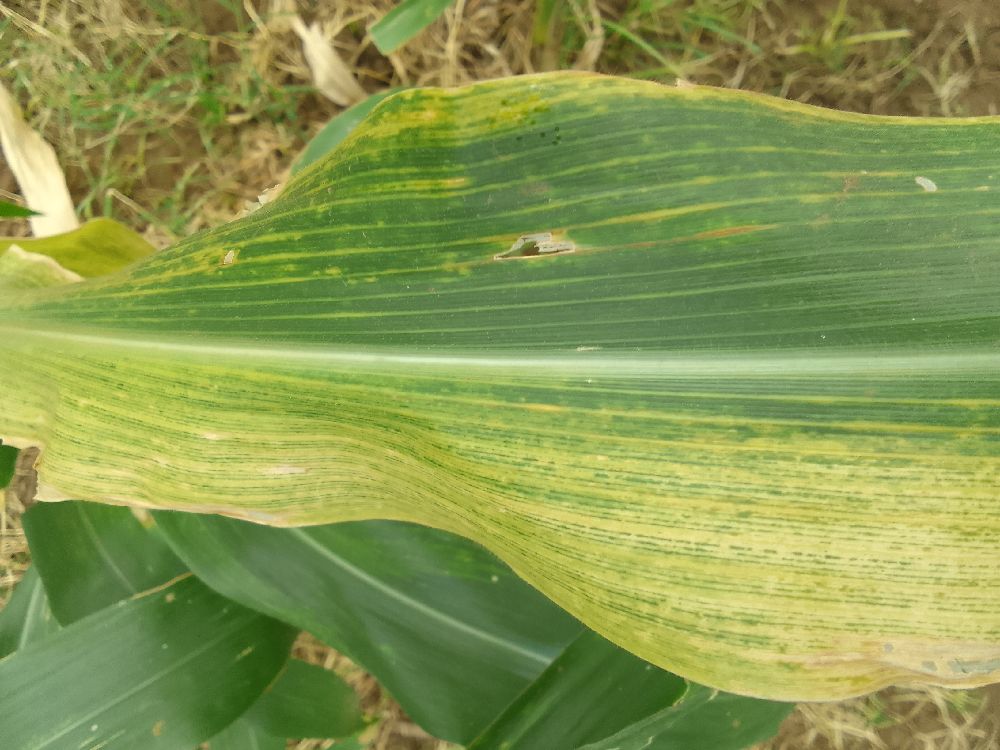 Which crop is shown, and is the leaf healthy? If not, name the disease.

maize, maize lethal necrosis
